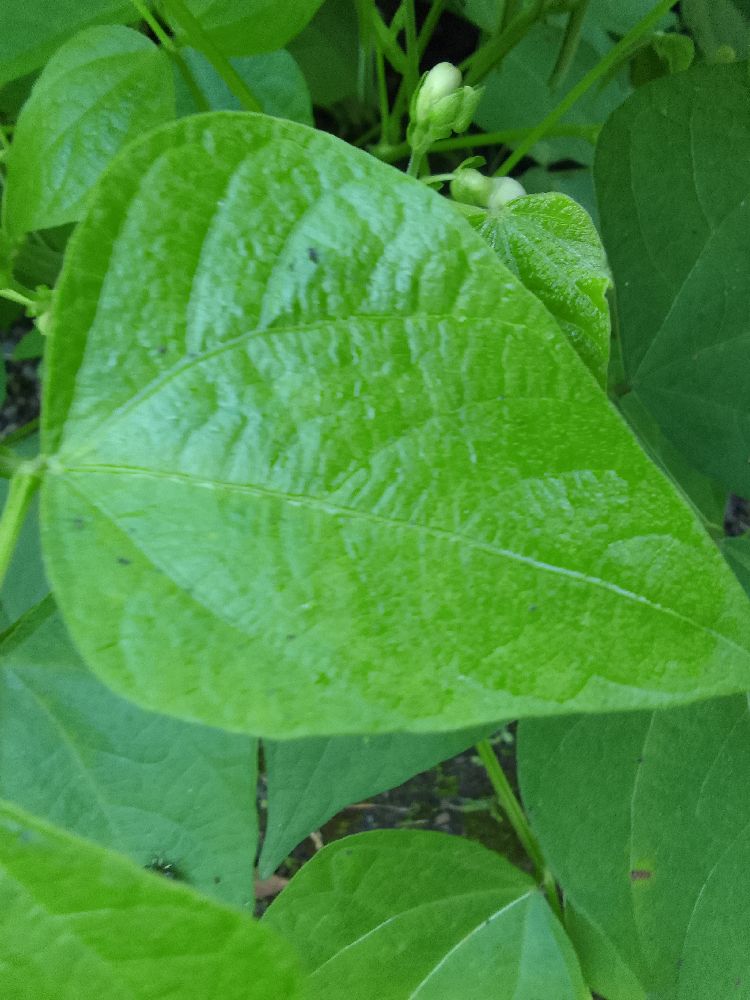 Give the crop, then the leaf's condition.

common bean, healthy
